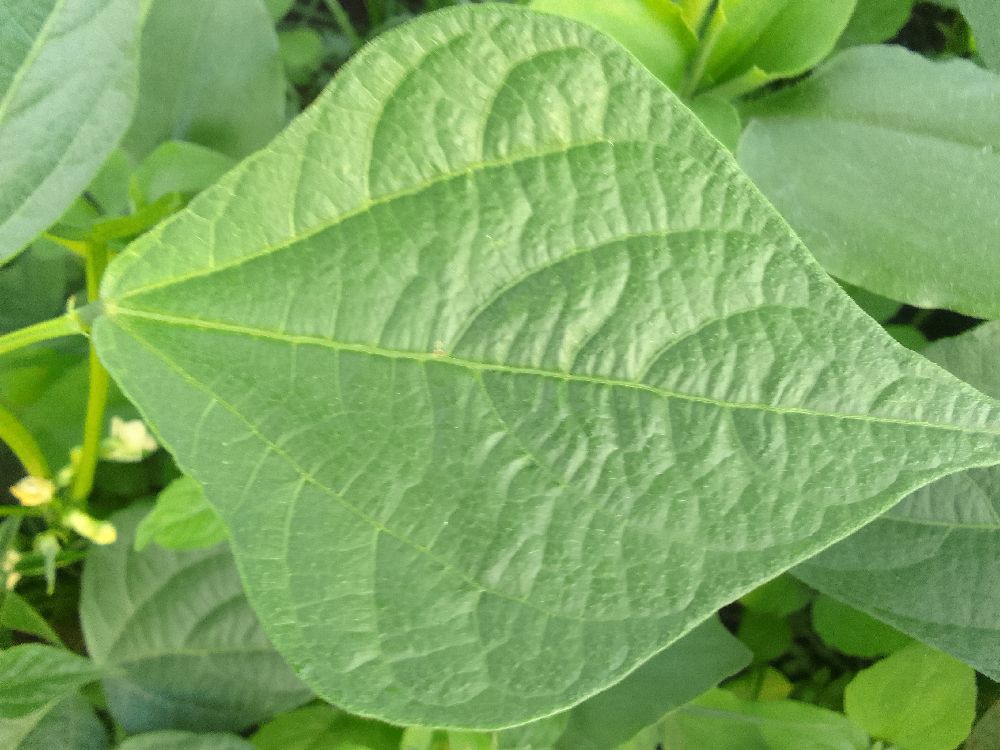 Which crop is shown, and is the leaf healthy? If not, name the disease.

common bean, healthy
